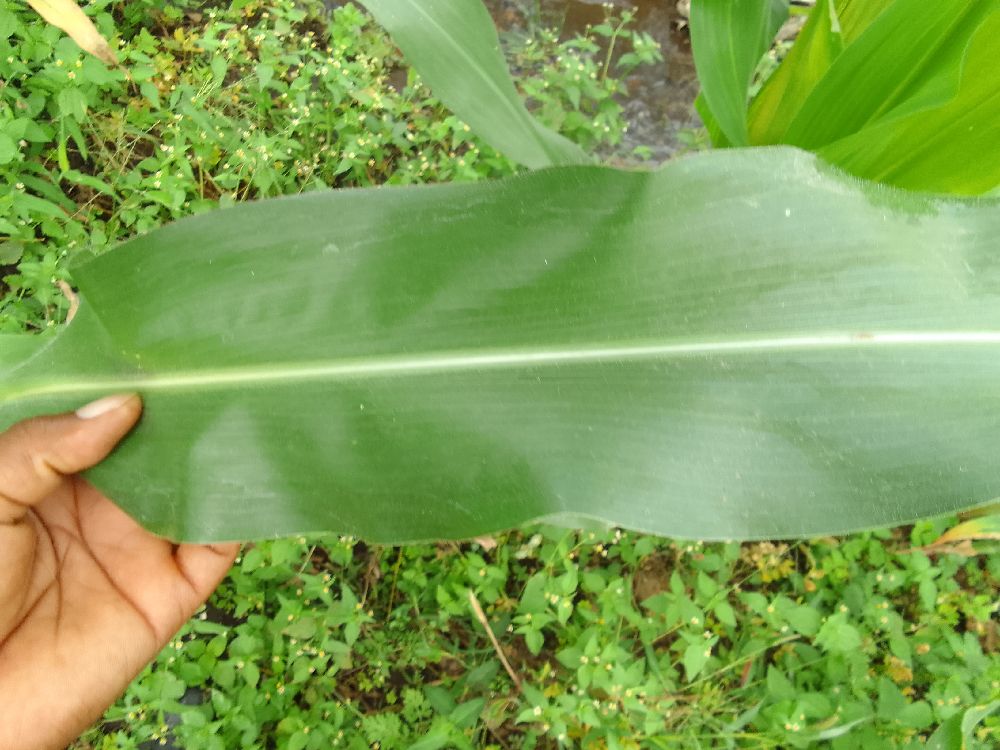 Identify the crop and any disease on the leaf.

maize, healthy
